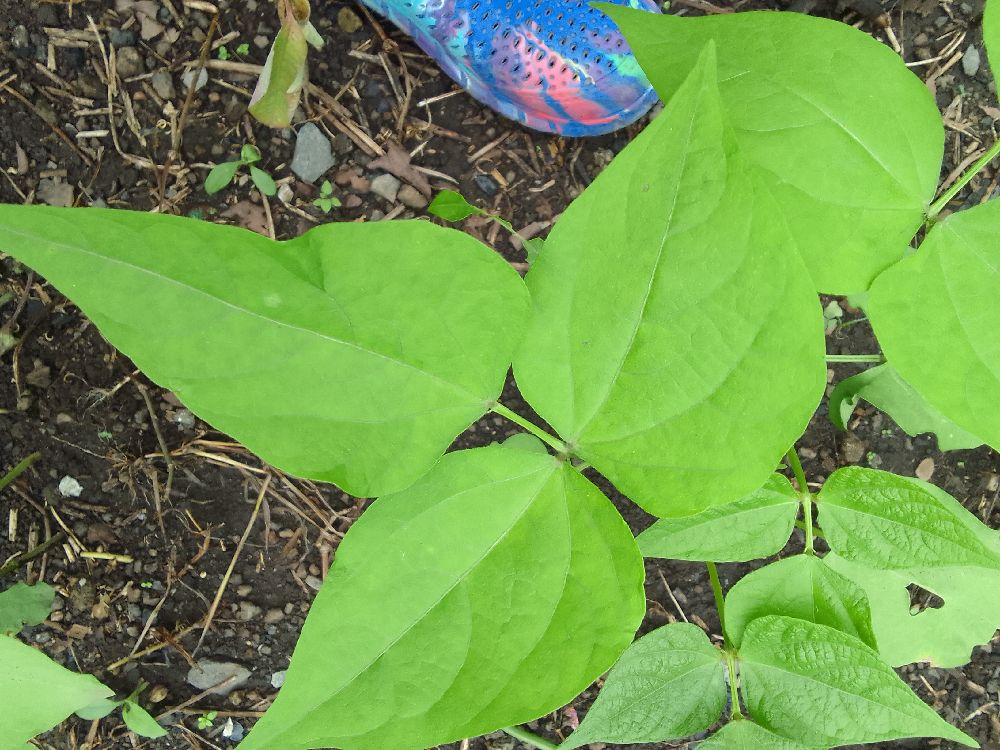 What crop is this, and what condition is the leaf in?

common bean, healthy
